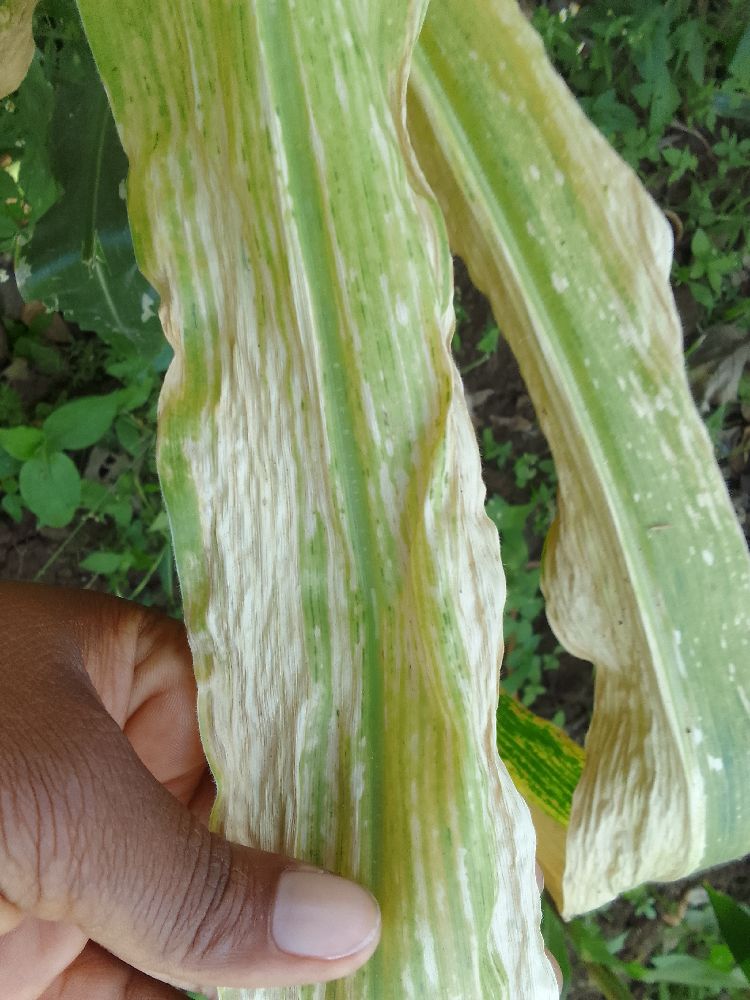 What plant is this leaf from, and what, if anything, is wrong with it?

maize, maize lethal necrosis
